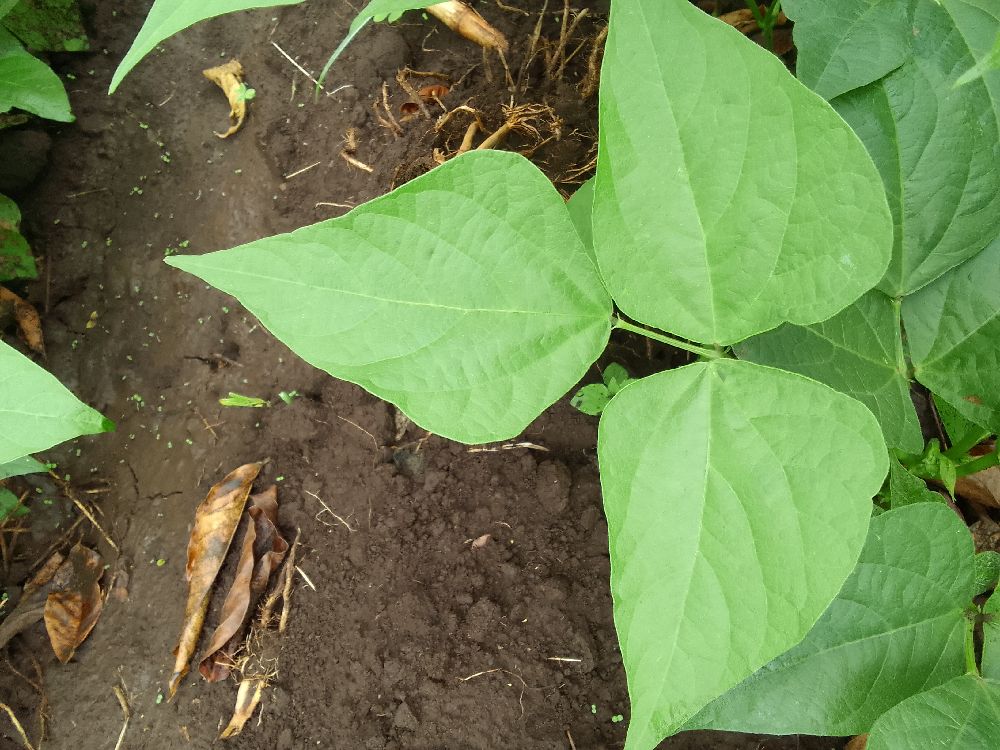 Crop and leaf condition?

common bean, healthy
